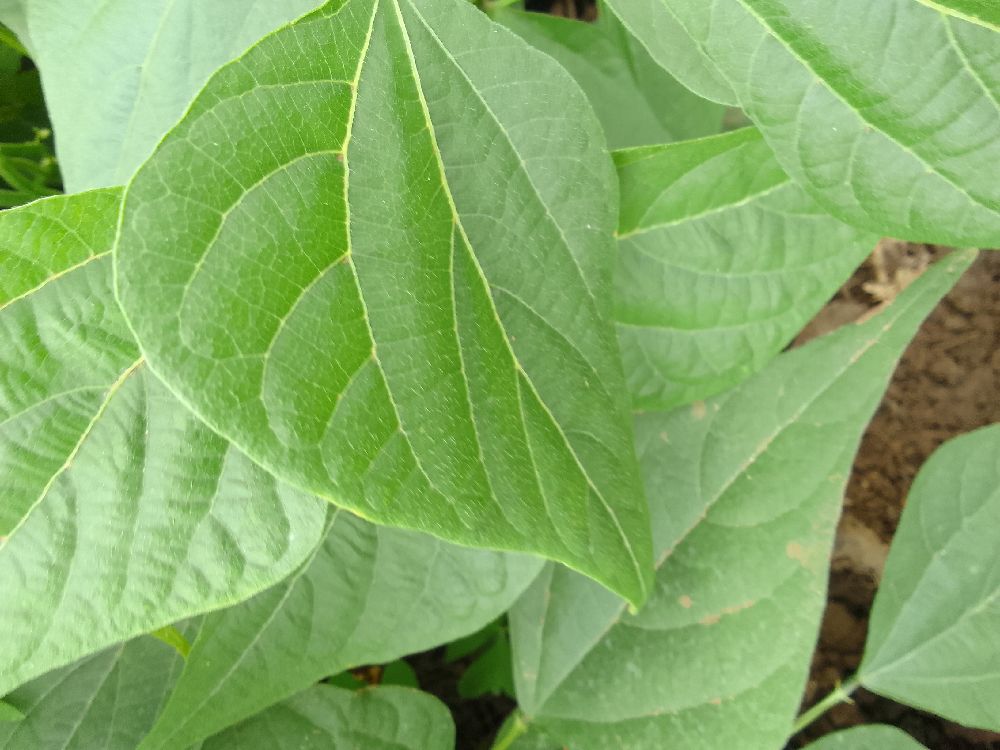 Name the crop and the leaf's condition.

common bean, healthy
